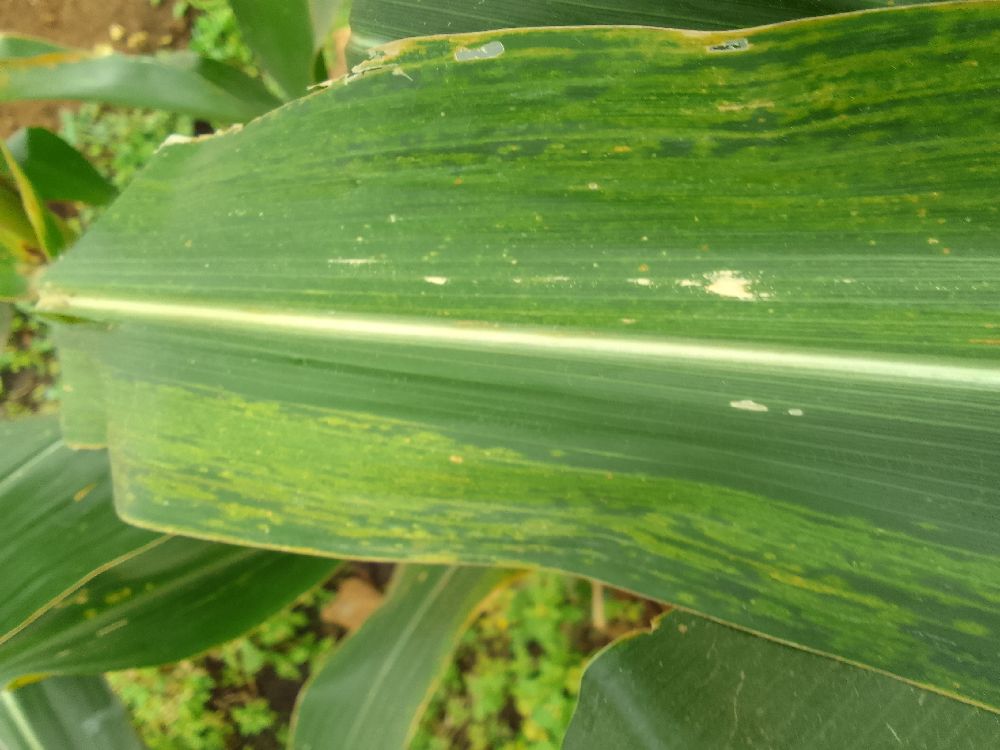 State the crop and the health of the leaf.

maize, maize lethal necrosis
